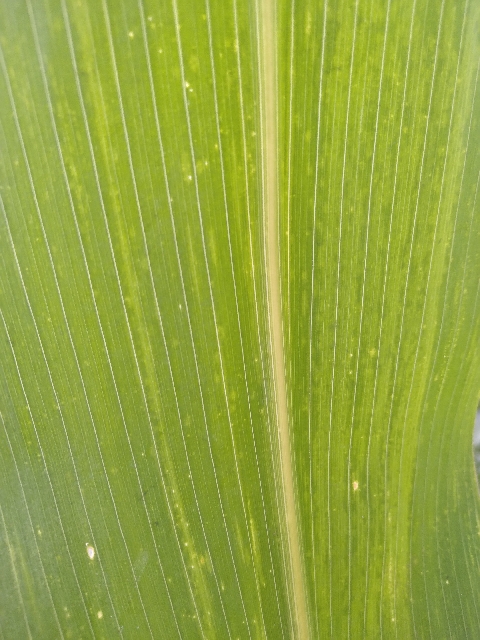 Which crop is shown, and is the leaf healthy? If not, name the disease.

maize, maize lethal necrosis
